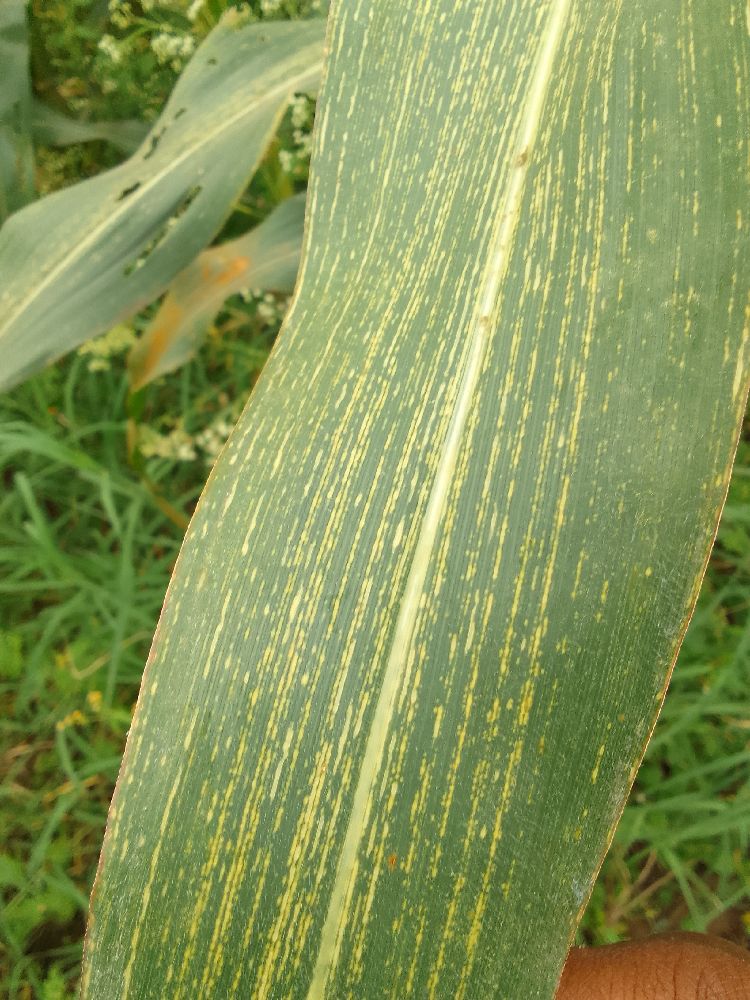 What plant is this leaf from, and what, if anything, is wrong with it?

maize, maize streak virus
